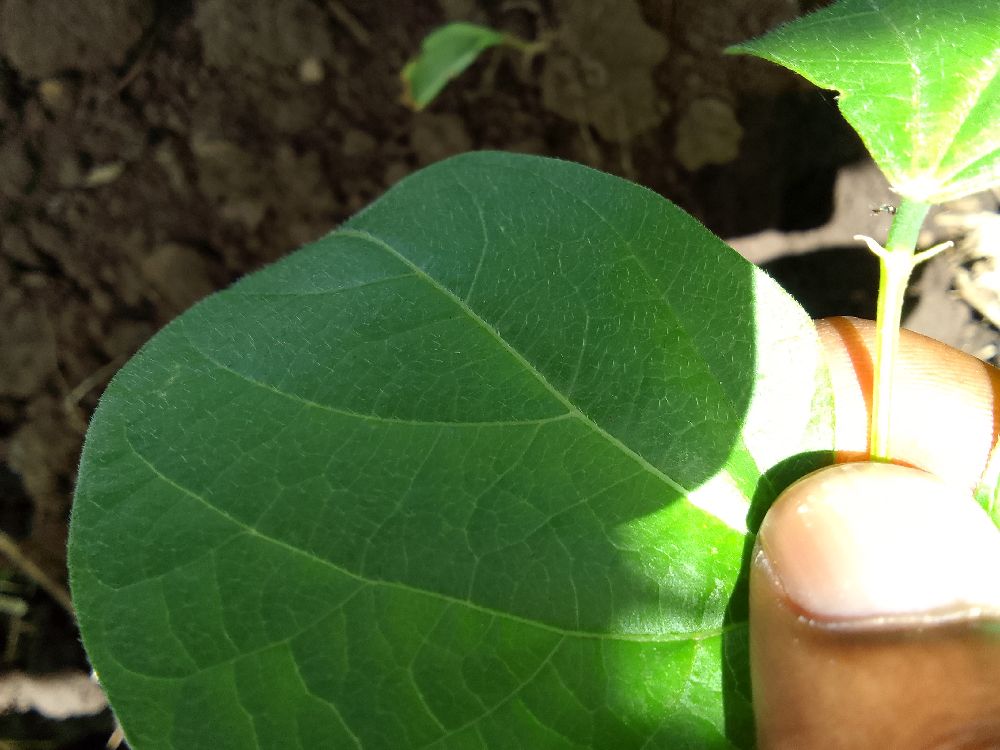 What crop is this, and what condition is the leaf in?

common bean, healthy
